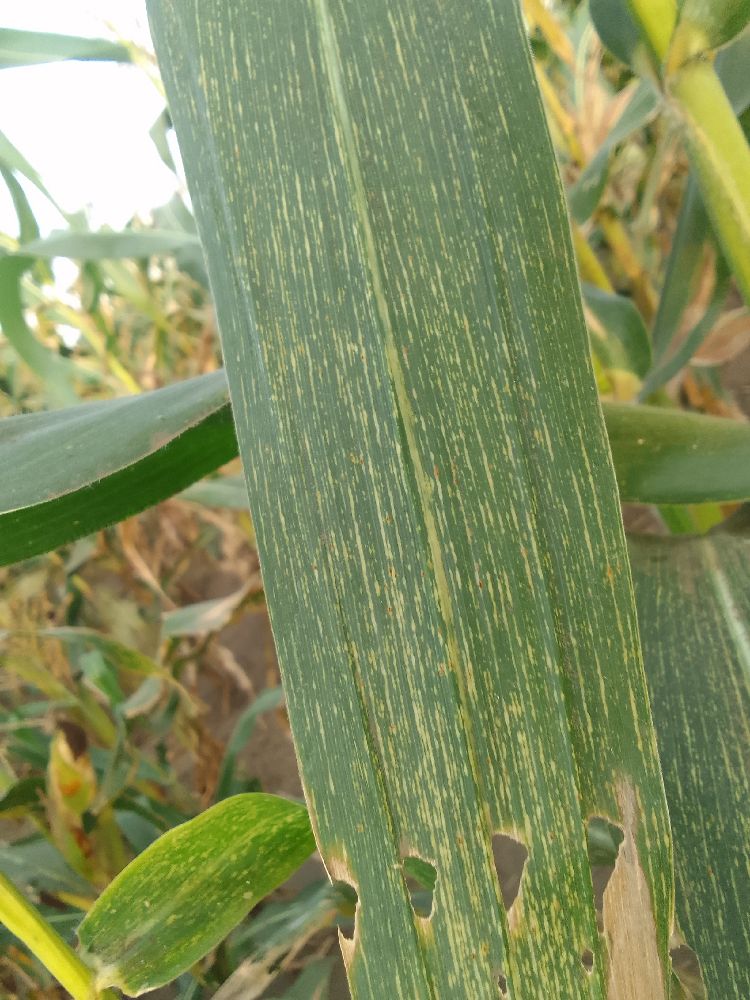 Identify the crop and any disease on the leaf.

maize, maize streak virus
